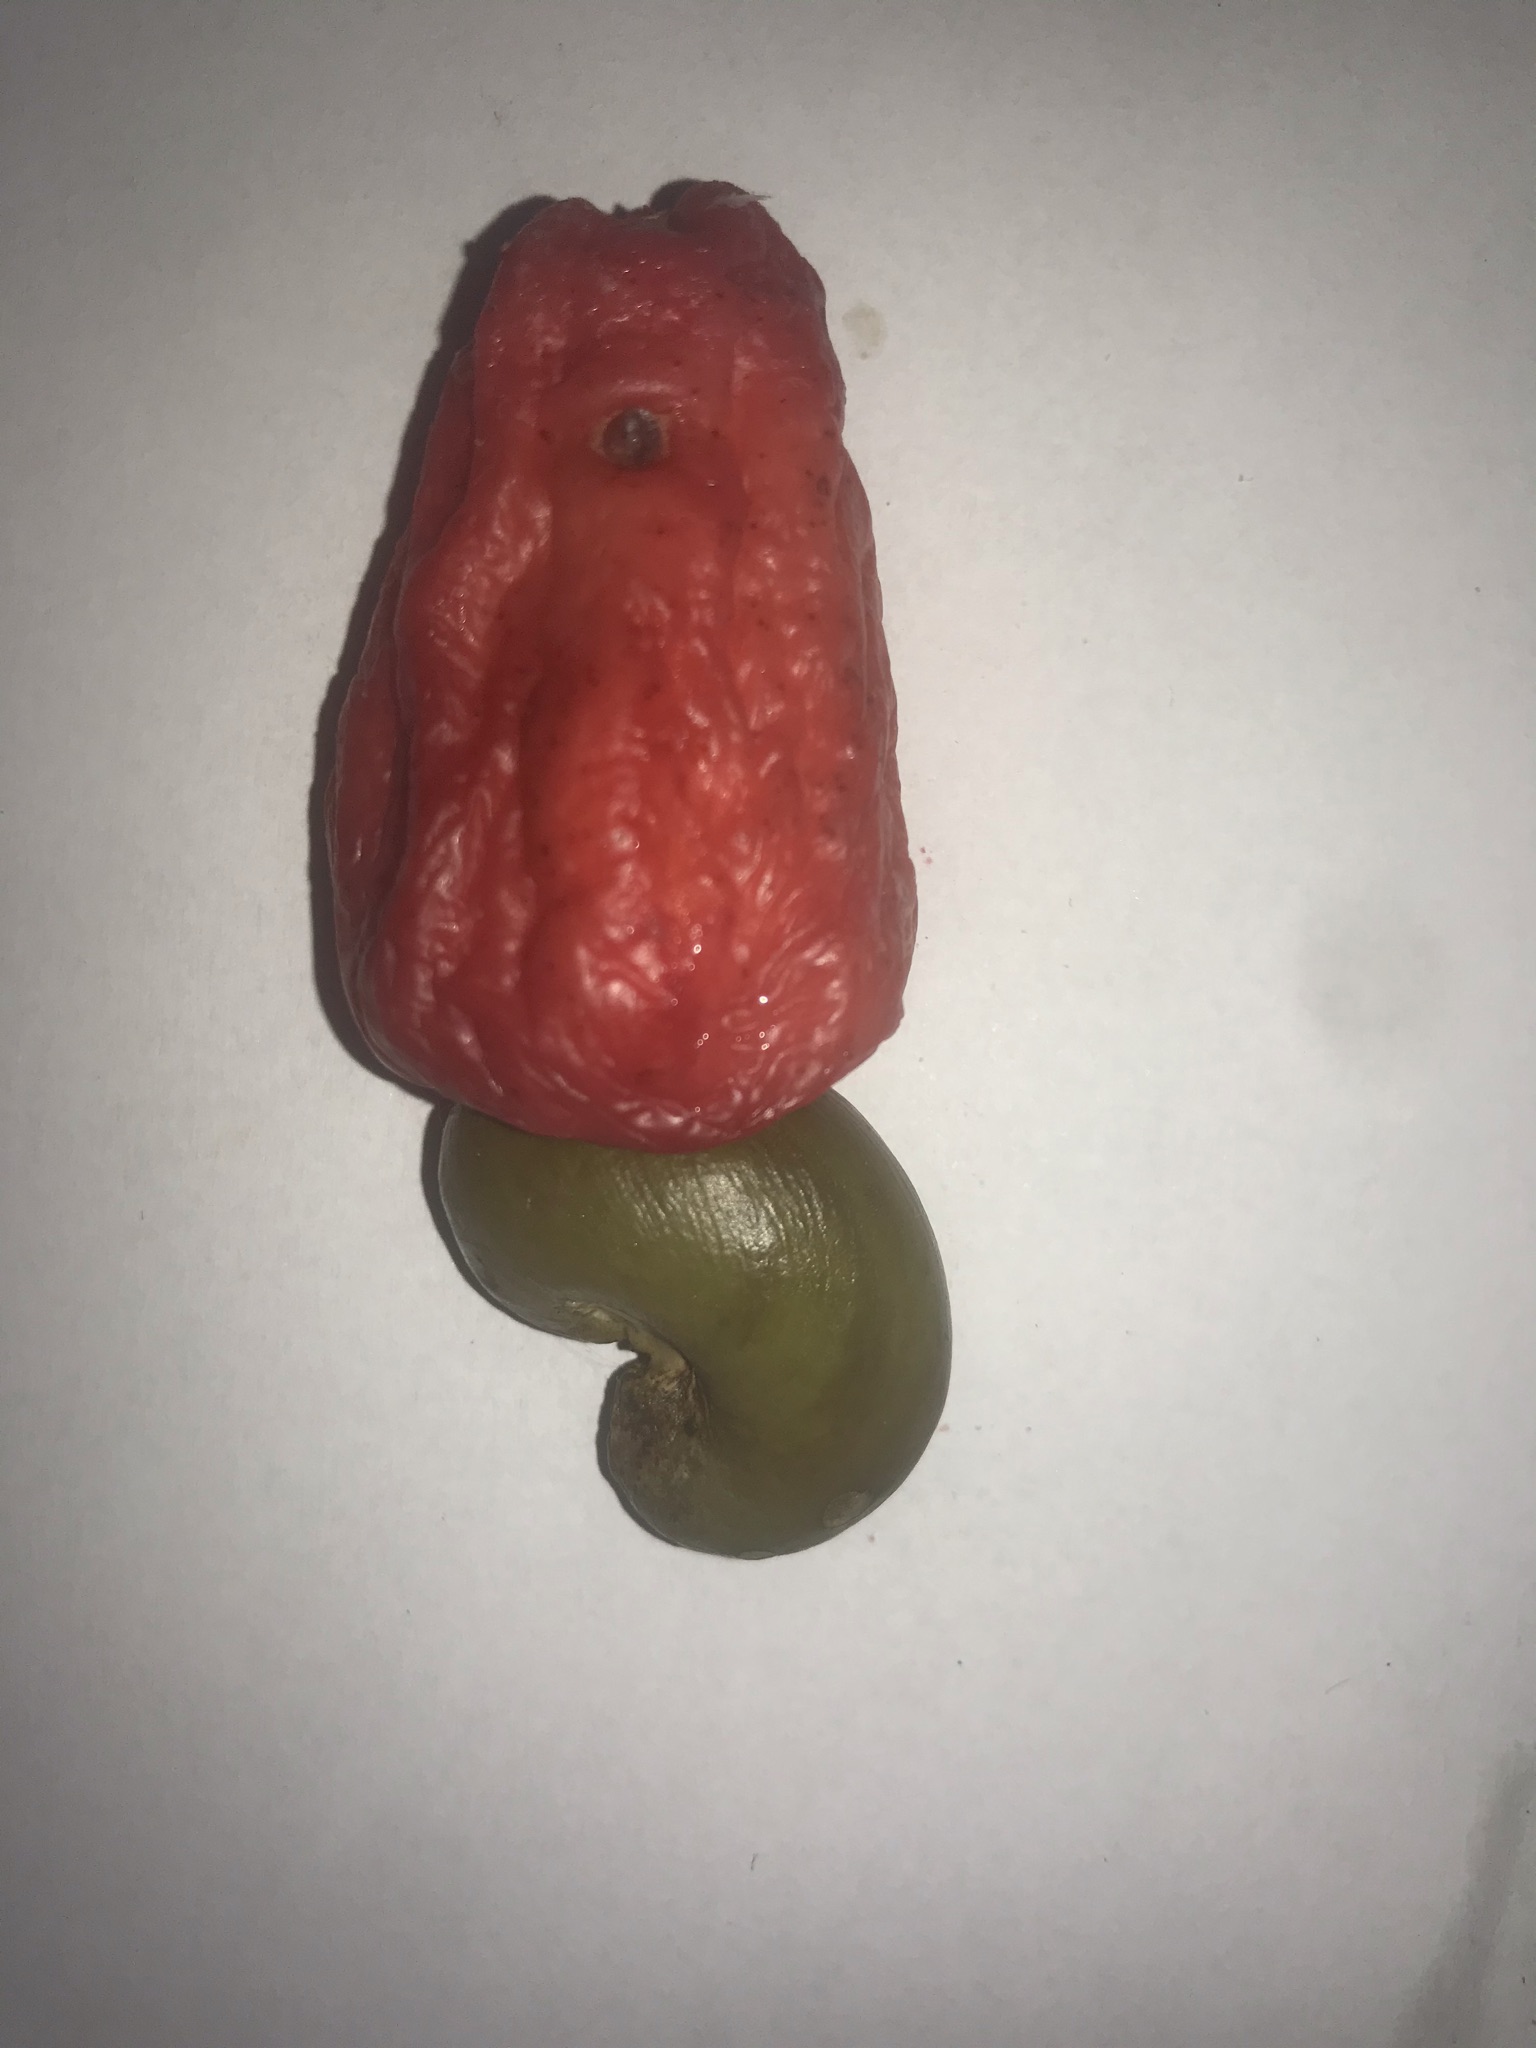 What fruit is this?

caju vermelho
